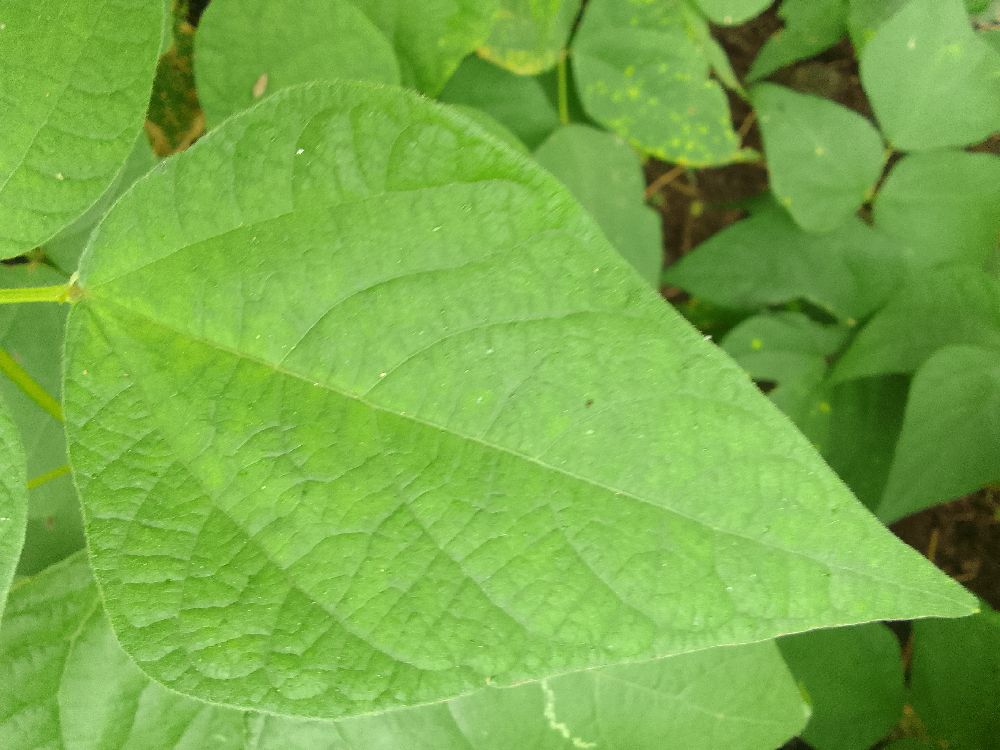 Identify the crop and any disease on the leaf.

common bean, healthy
